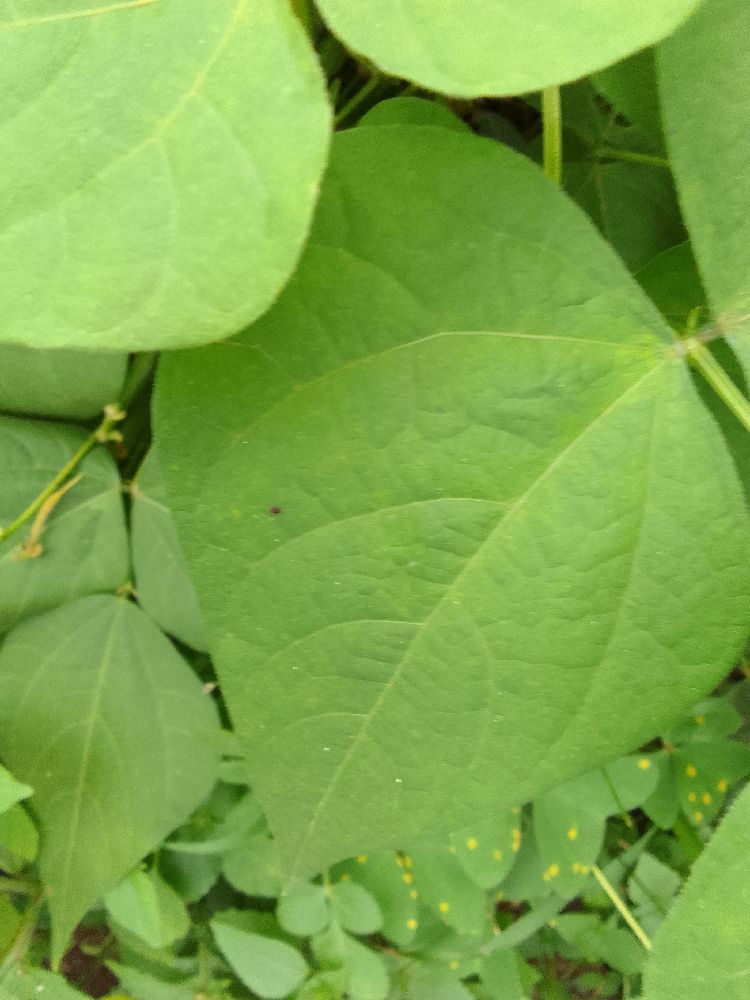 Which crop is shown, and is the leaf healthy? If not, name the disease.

common bean, healthy
